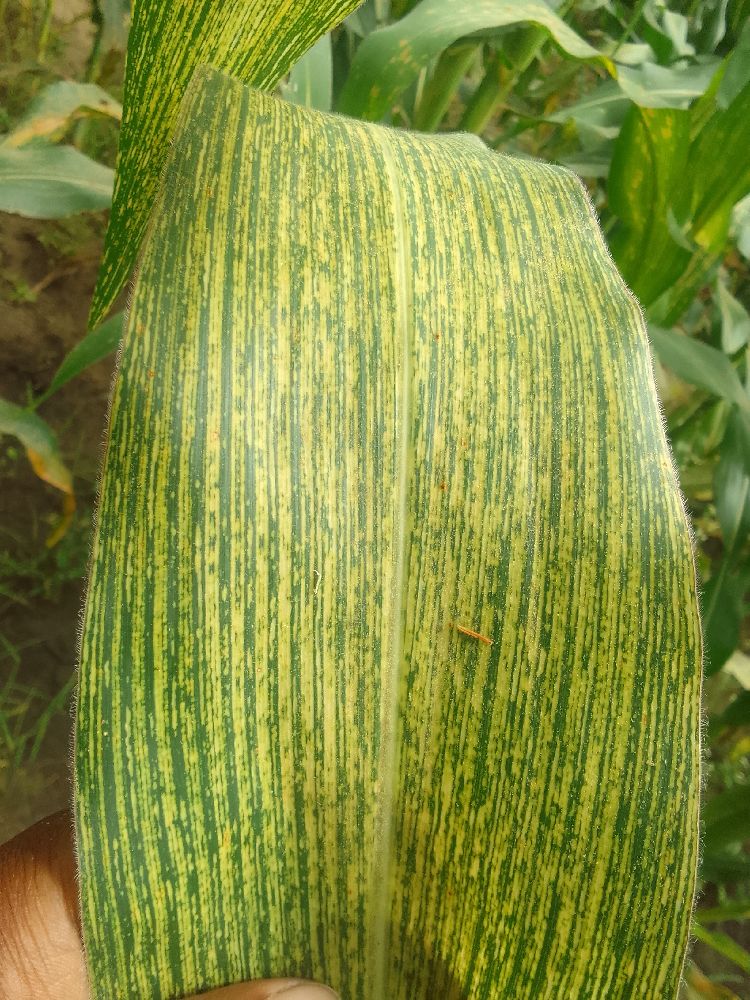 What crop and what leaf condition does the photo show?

maize, maize streak virus
